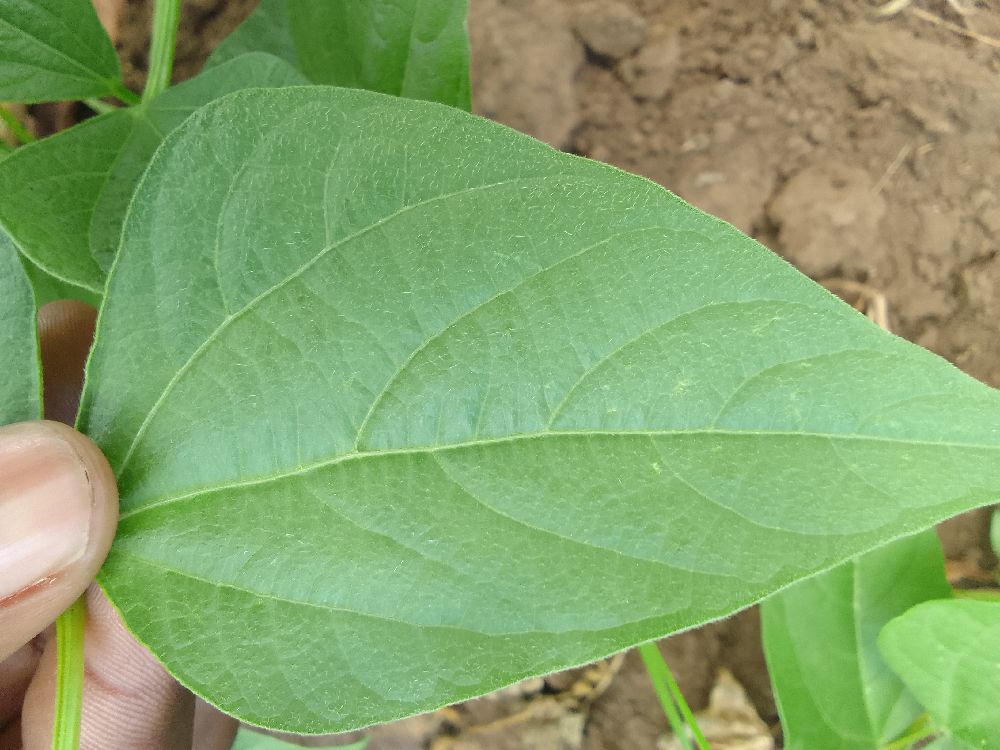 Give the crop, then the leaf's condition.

common bean, healthy
